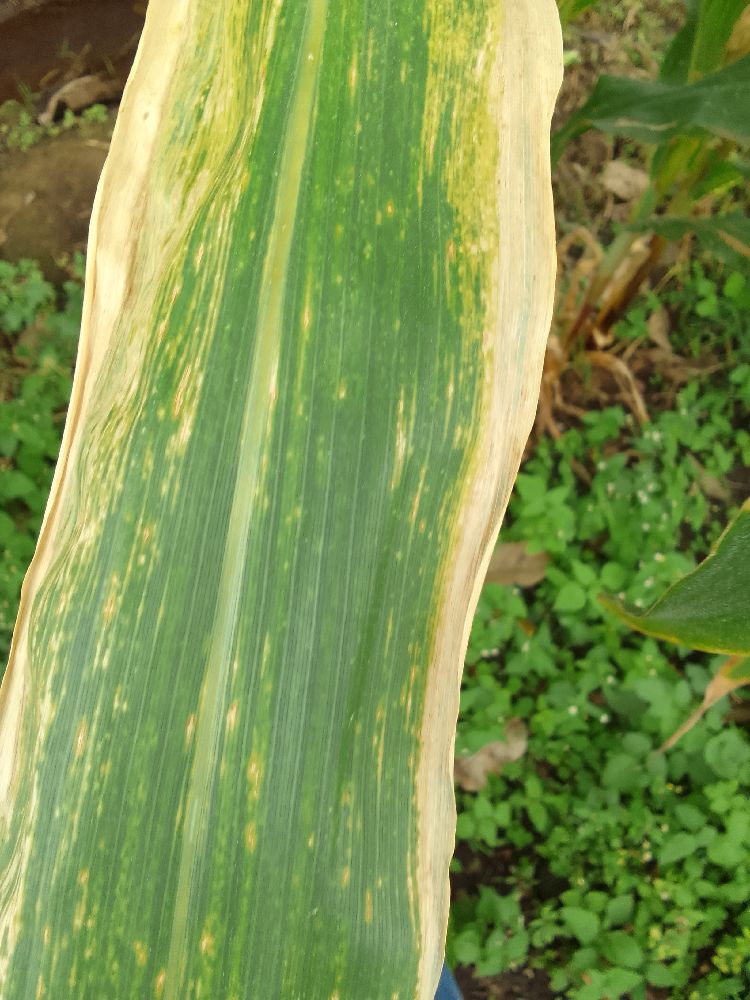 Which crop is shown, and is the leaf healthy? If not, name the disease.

maize, maize lethal necrosis
